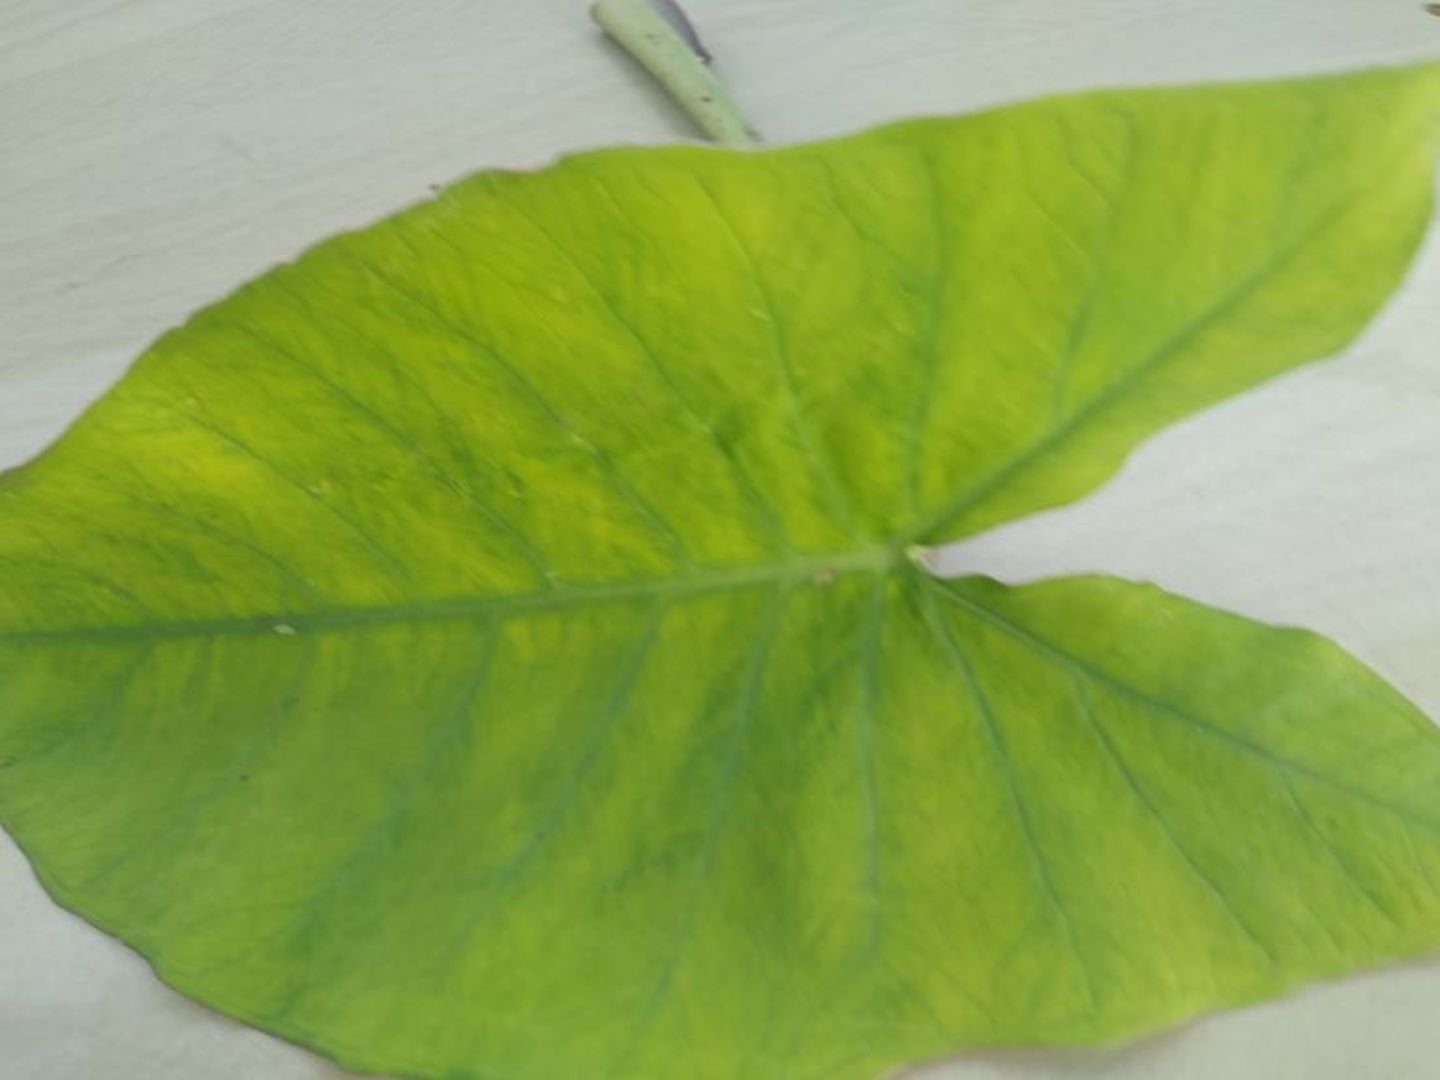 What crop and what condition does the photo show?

taro, mosaic
